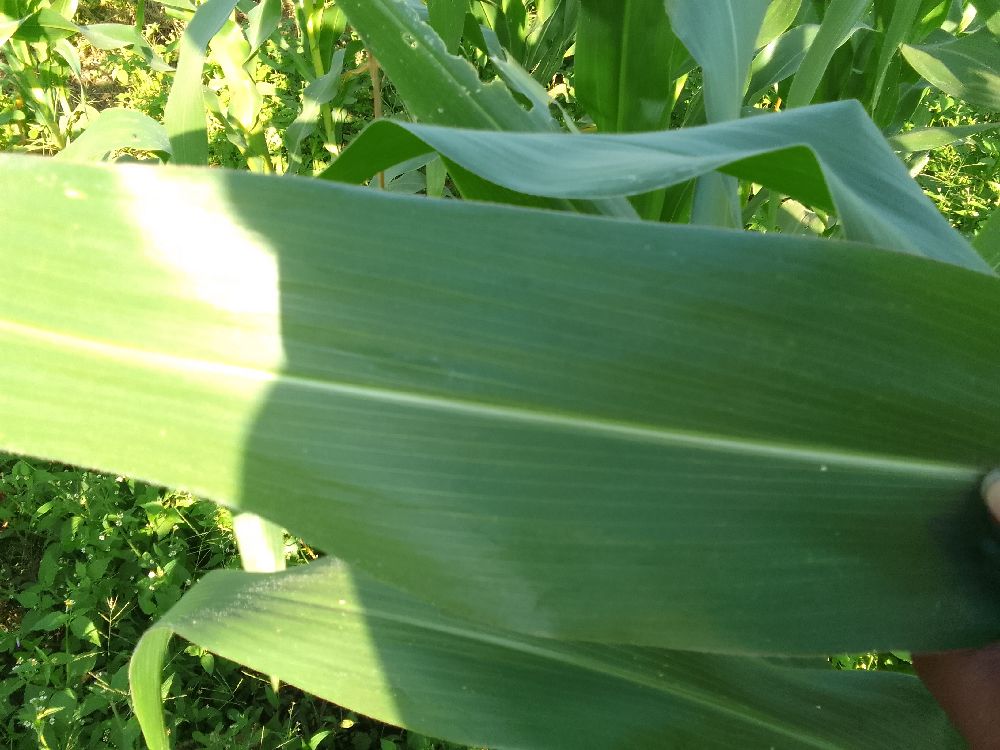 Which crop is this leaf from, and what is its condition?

maize, healthy
